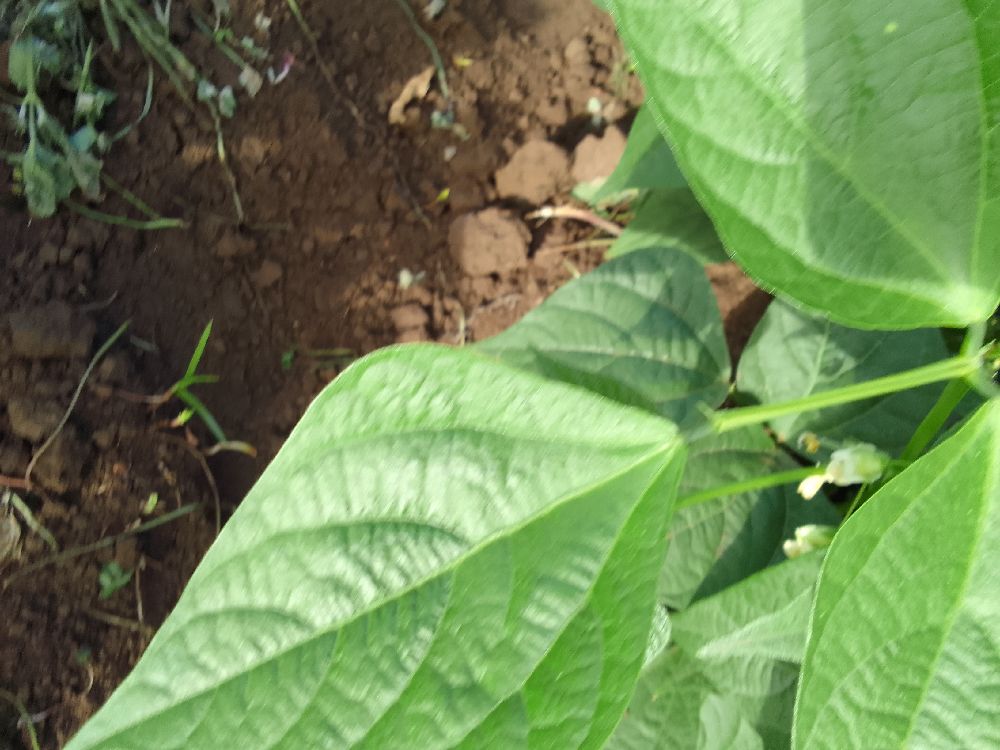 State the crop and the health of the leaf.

common bean, healthy
